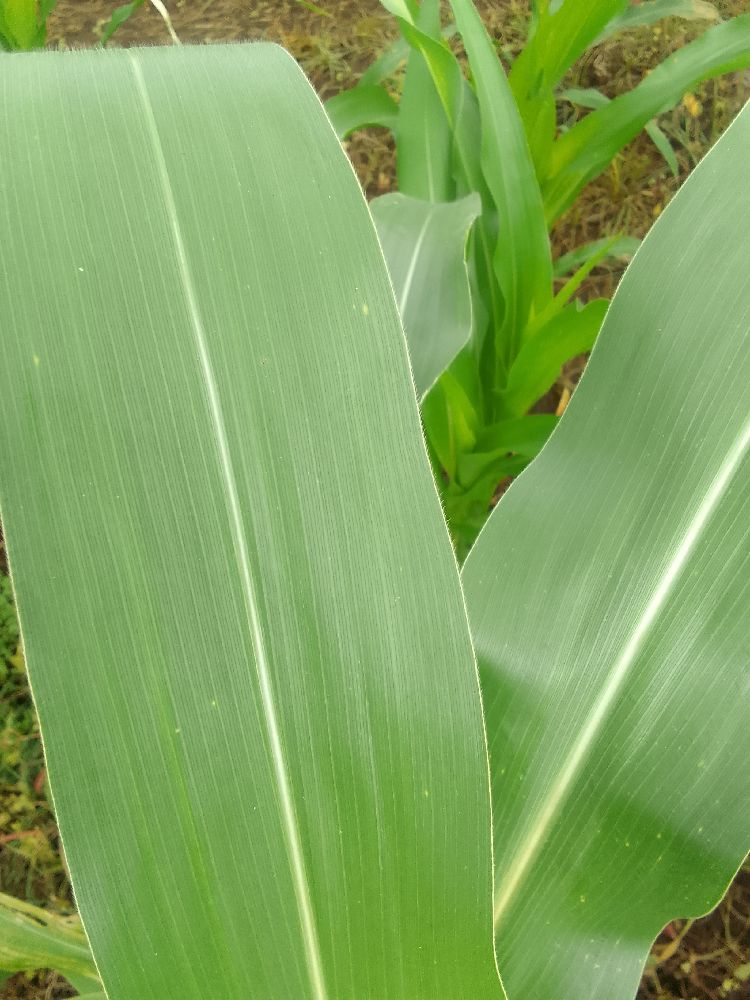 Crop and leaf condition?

maize, healthy
